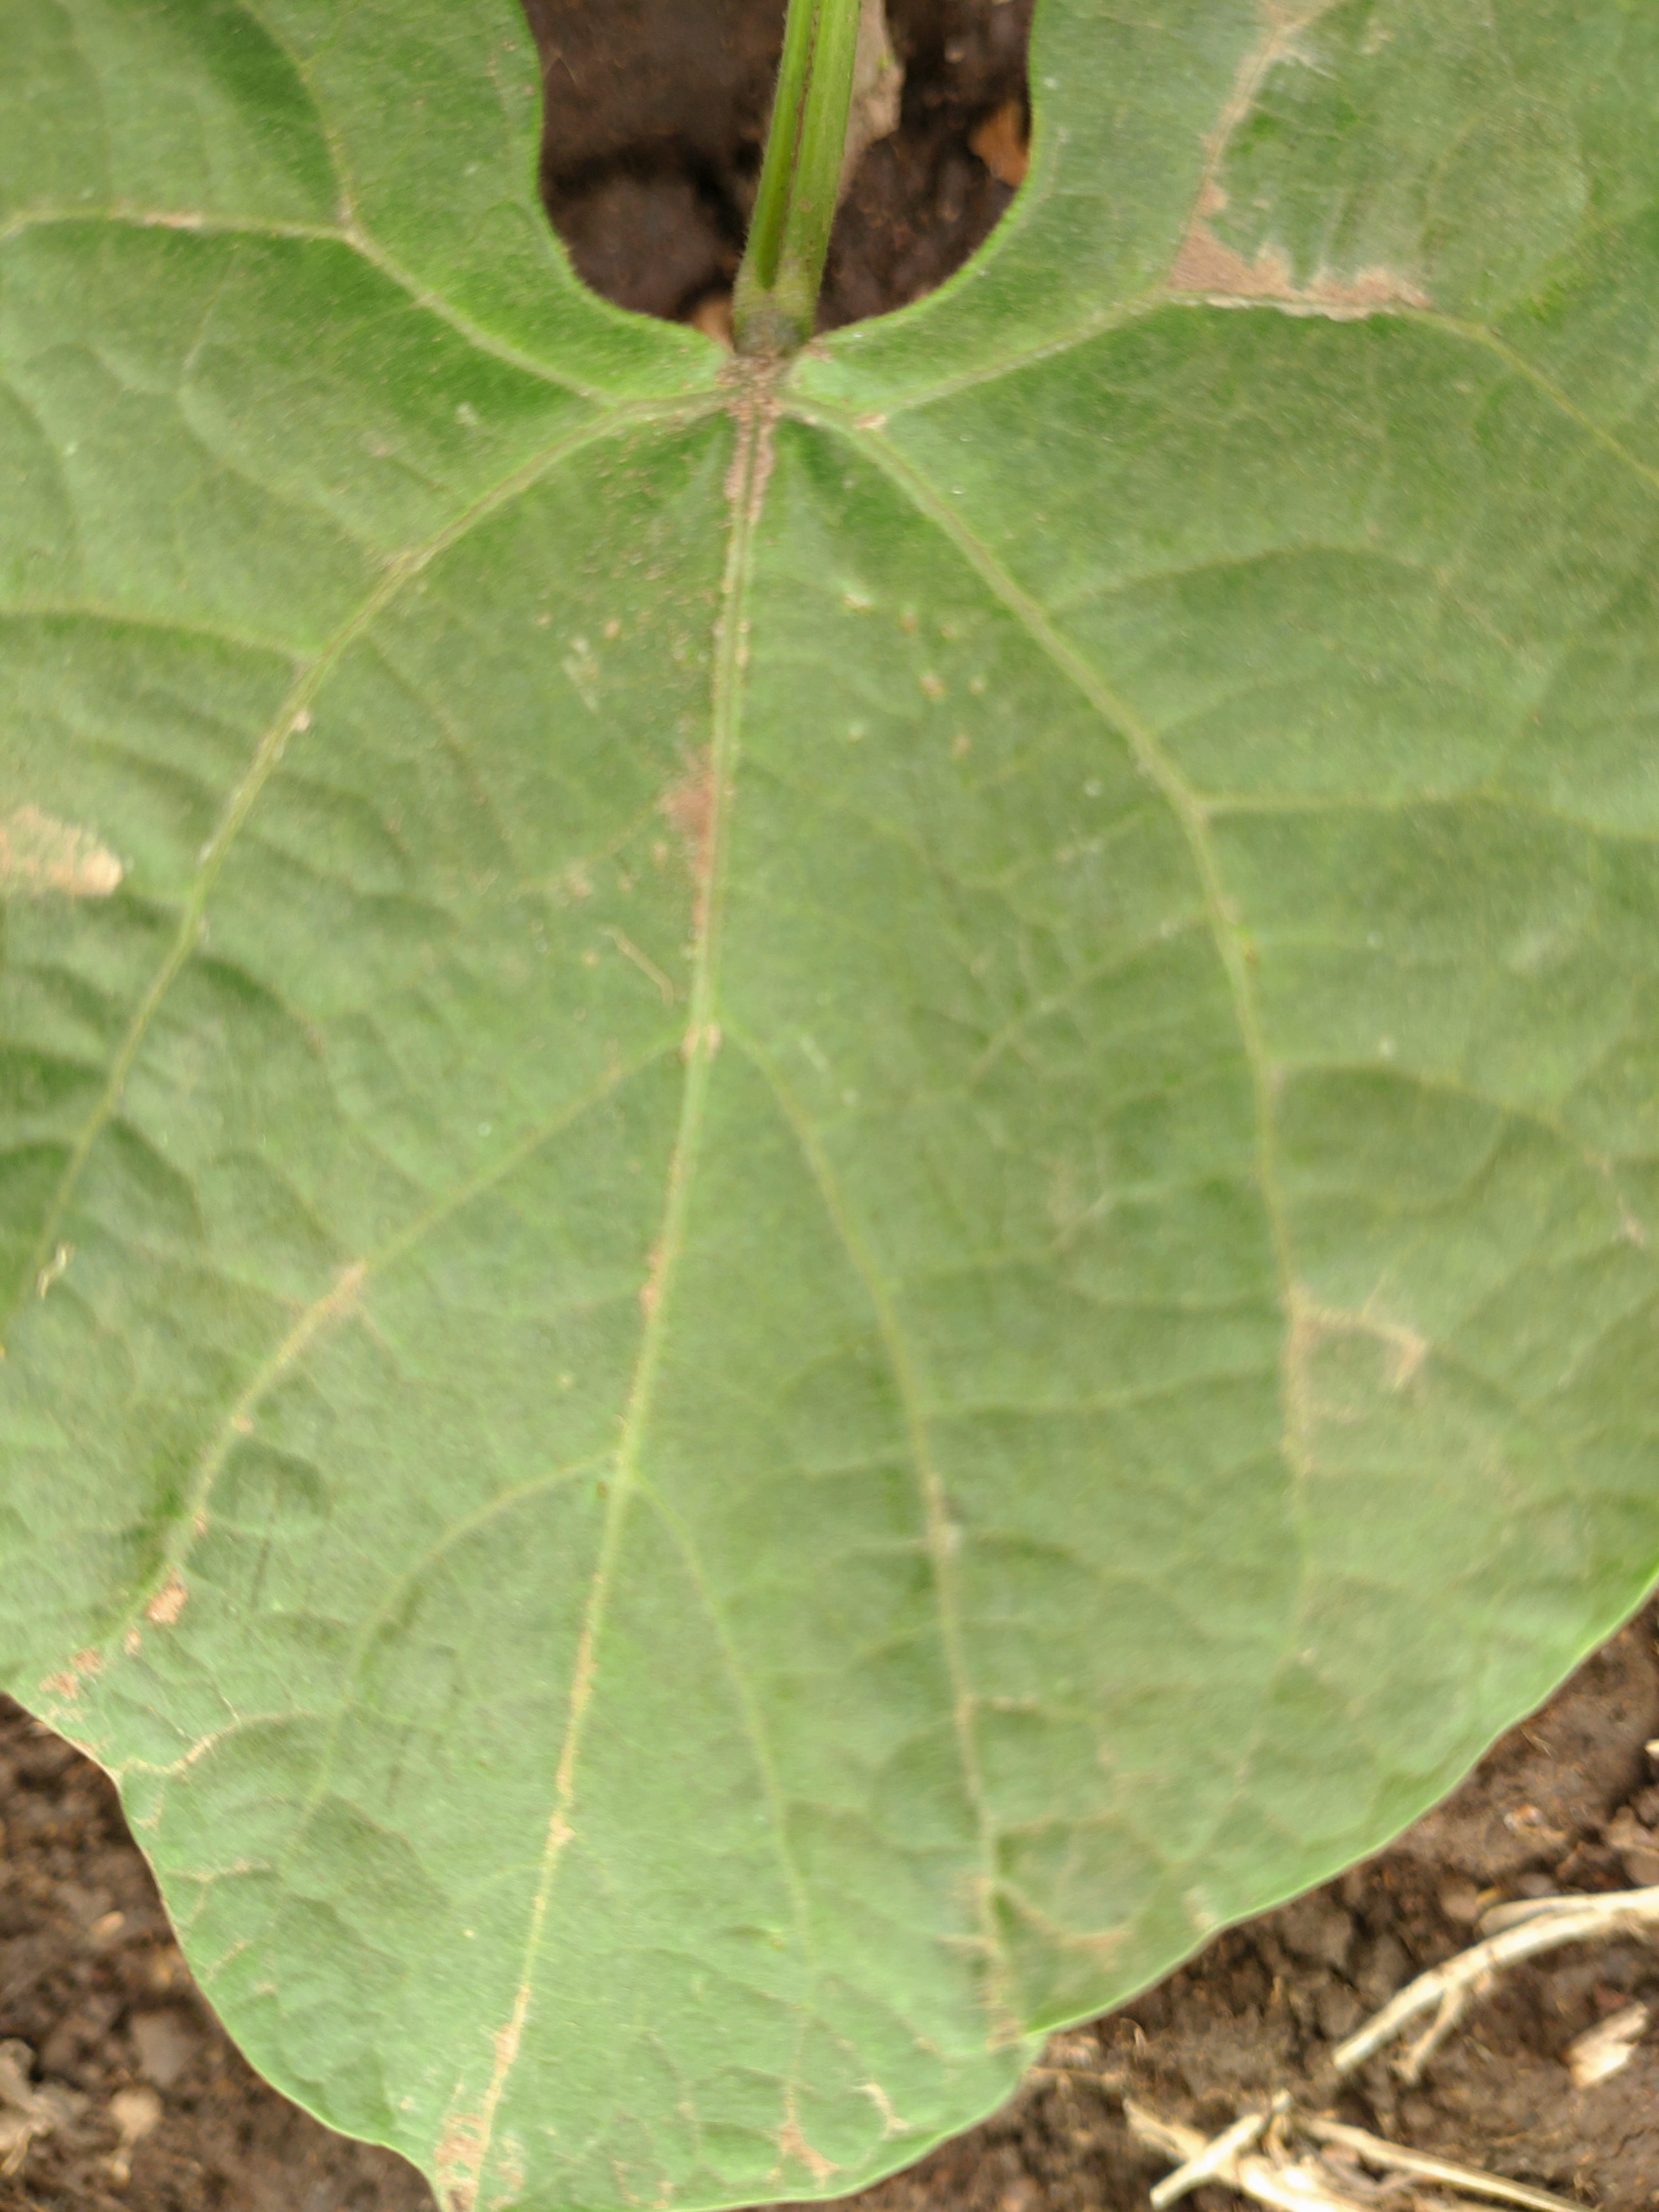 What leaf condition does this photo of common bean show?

healthy
